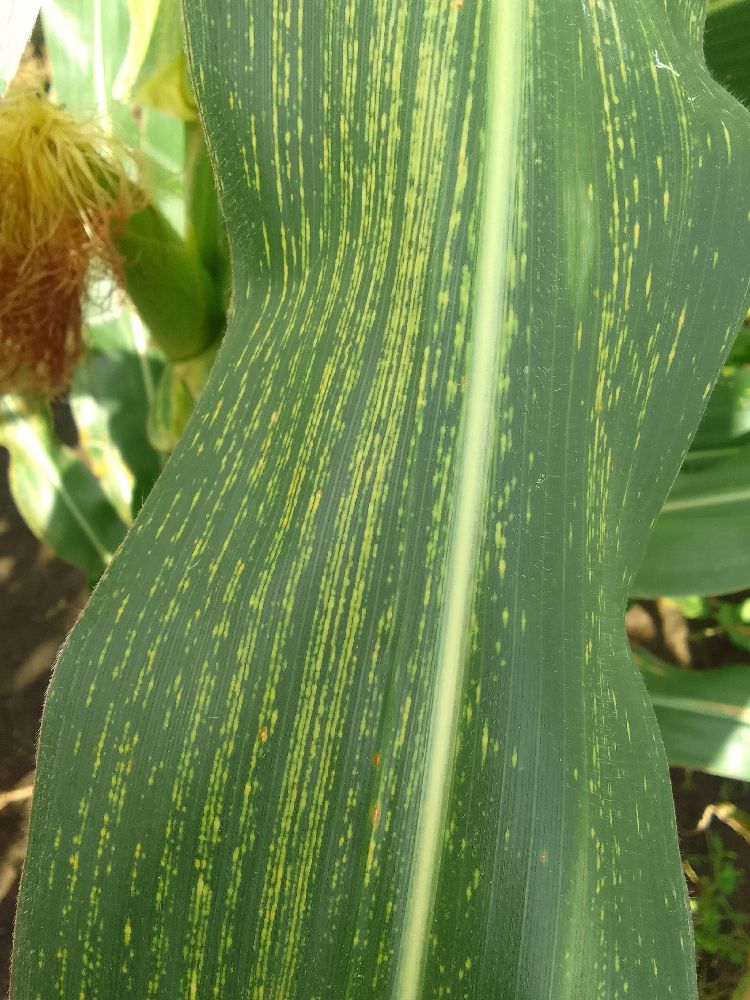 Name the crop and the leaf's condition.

maize, maize streak virus
